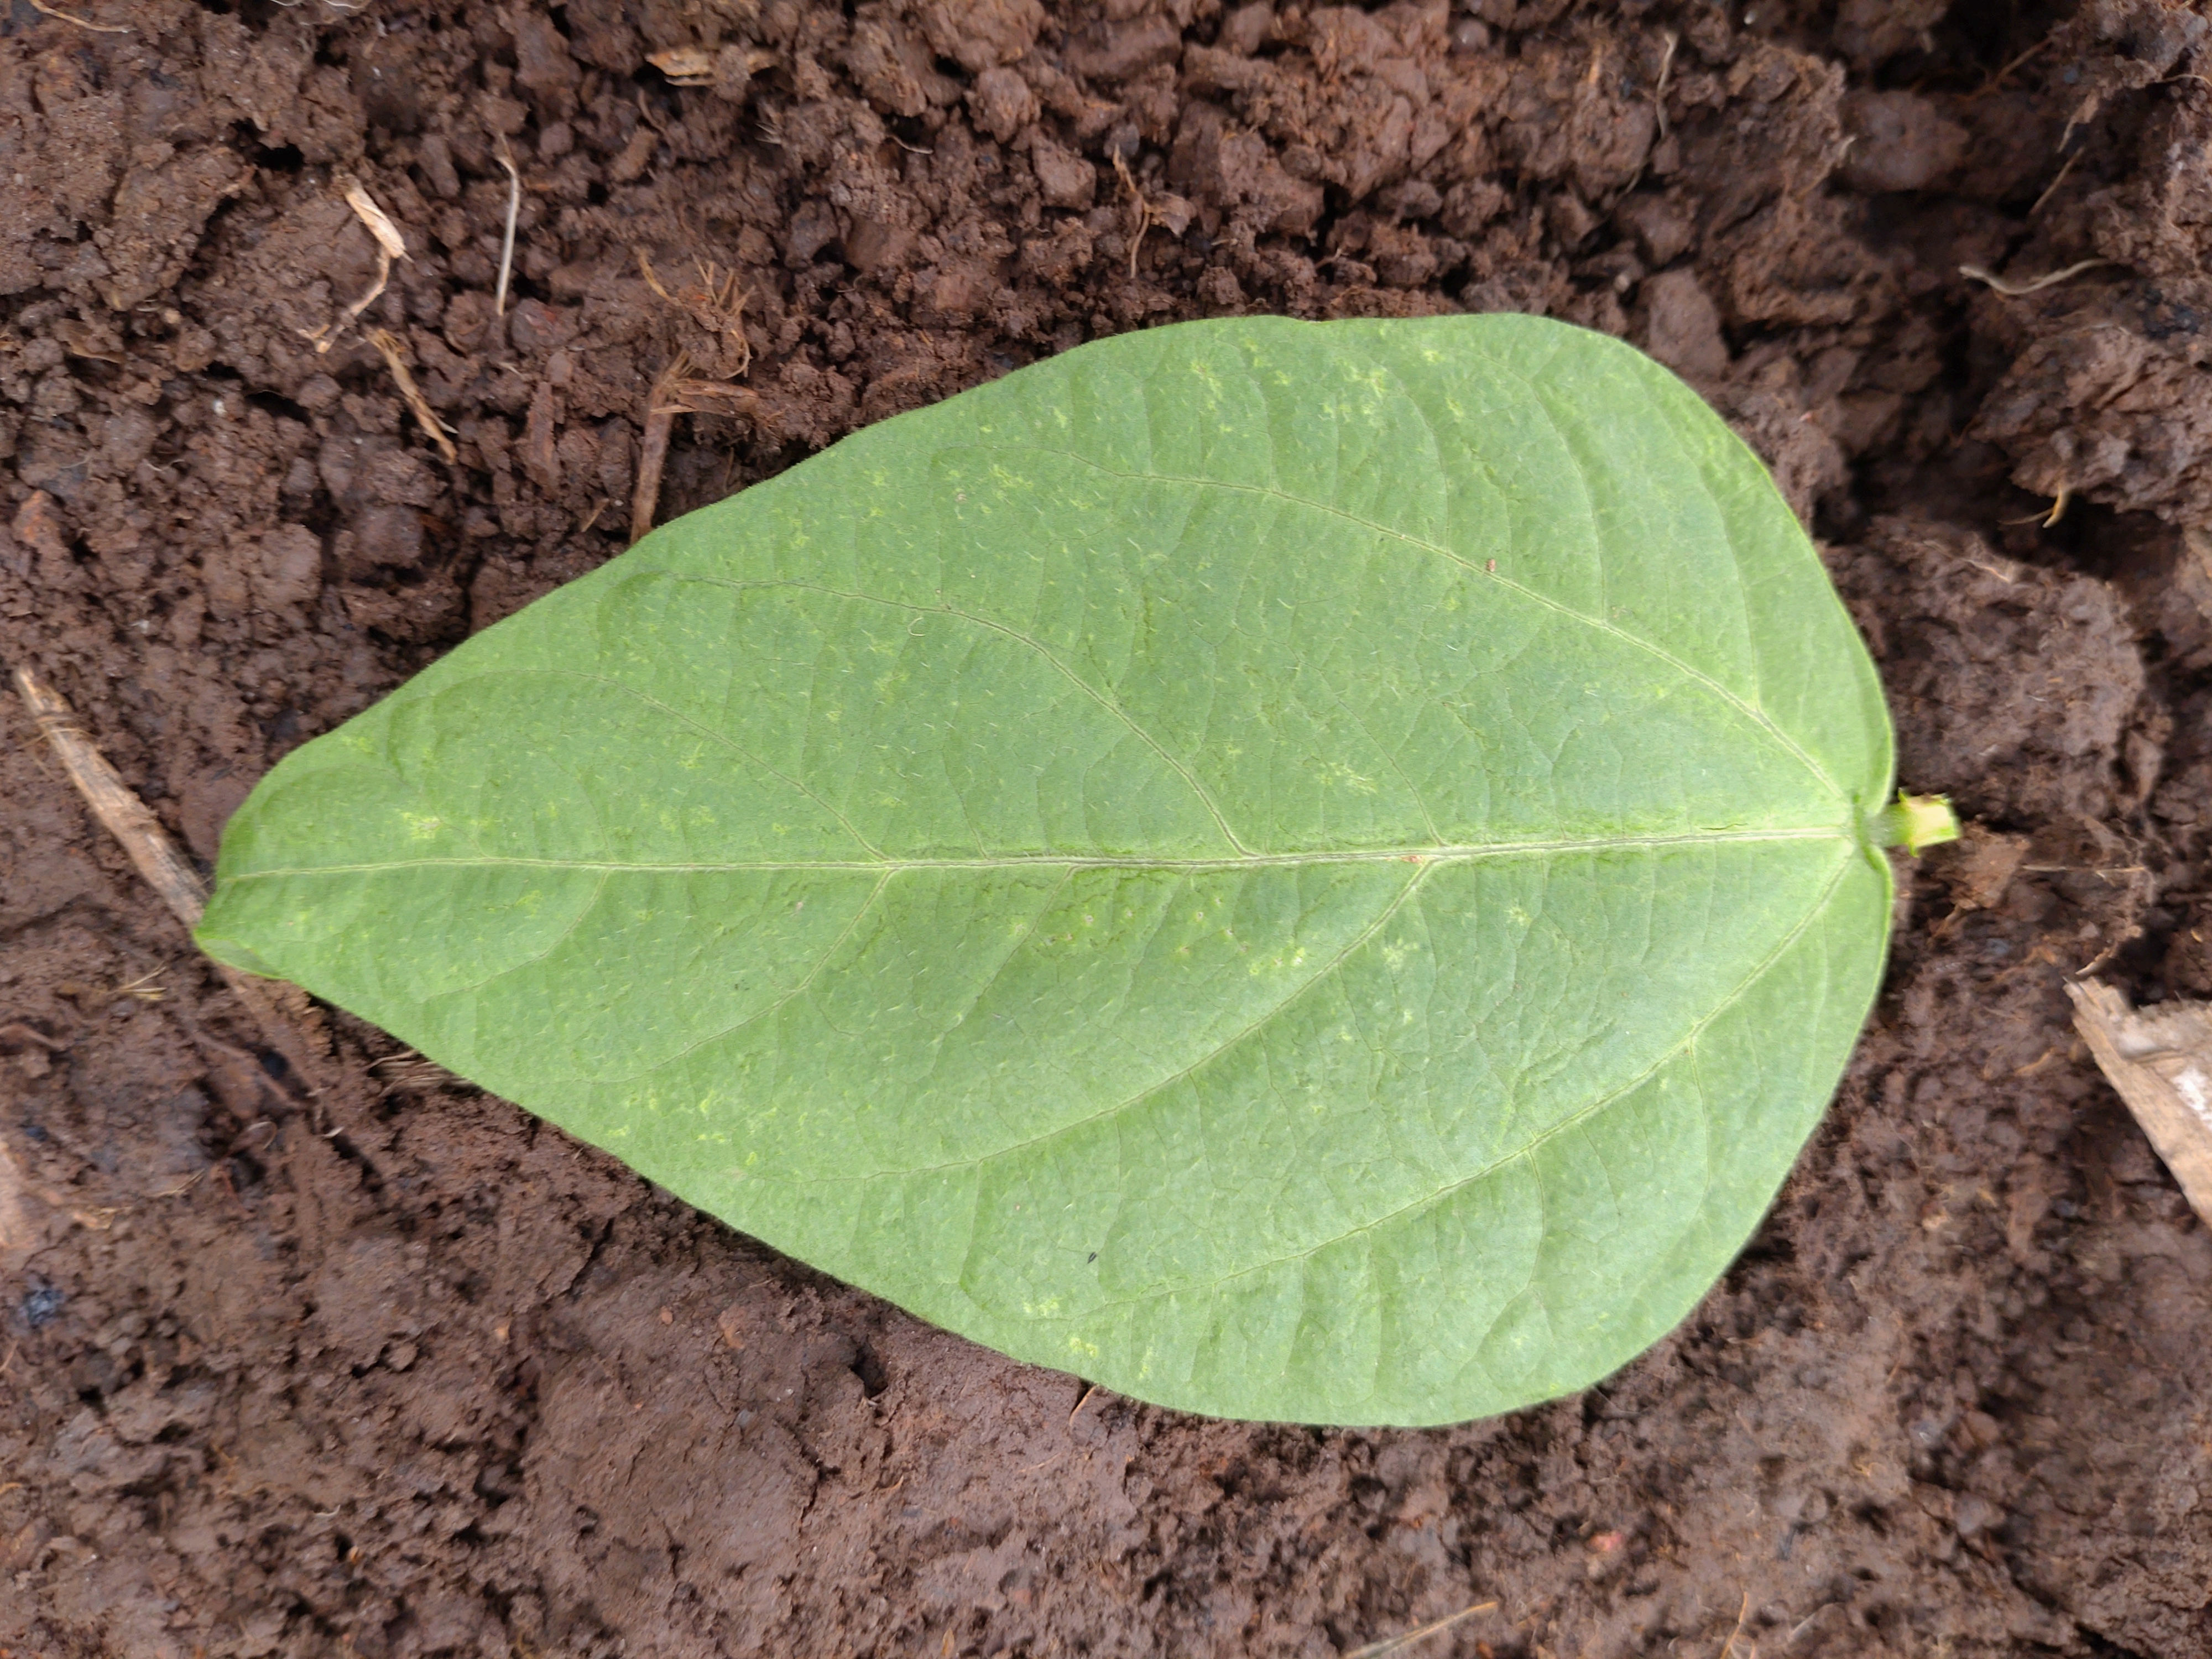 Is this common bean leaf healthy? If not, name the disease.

healthy
